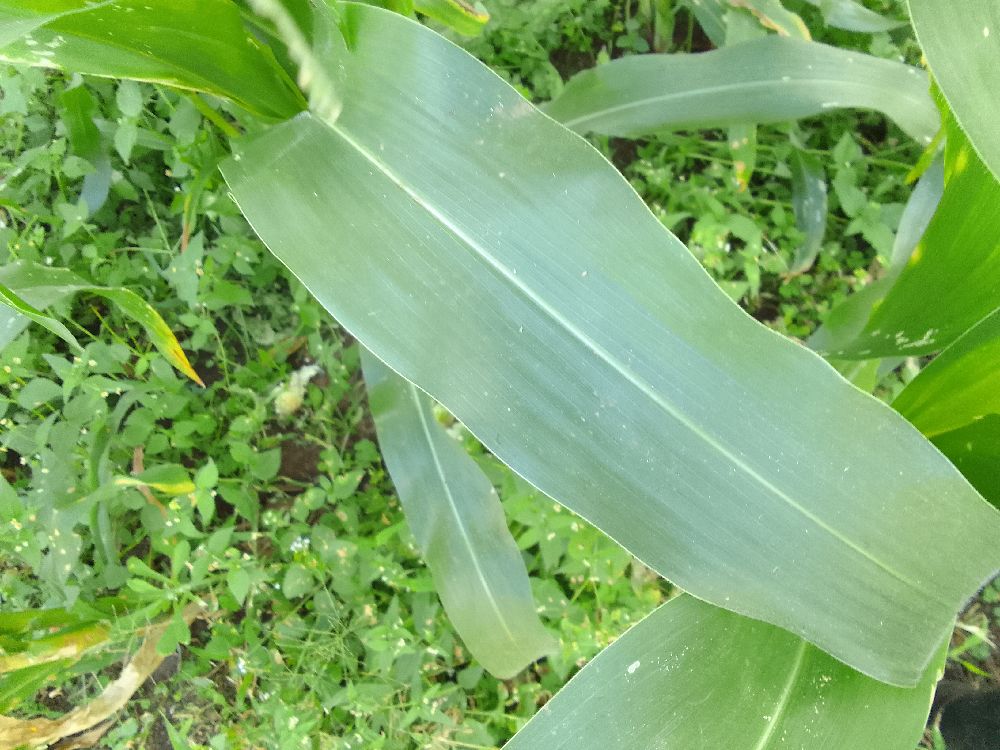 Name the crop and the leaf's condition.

maize, healthy
